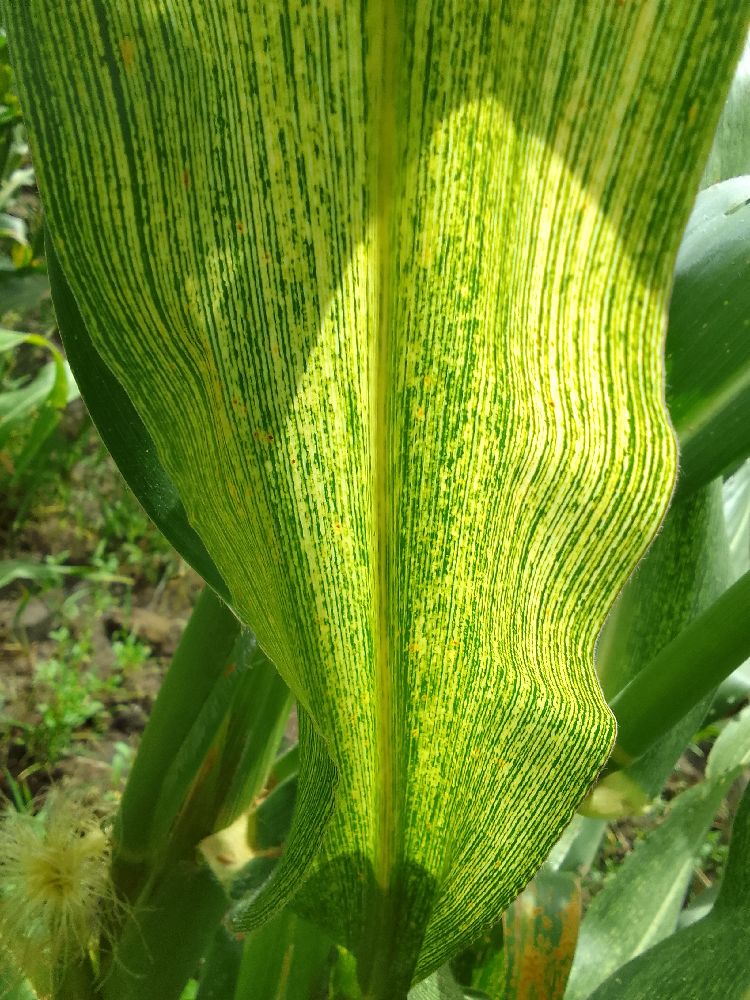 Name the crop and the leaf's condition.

maize, maize streak virus
